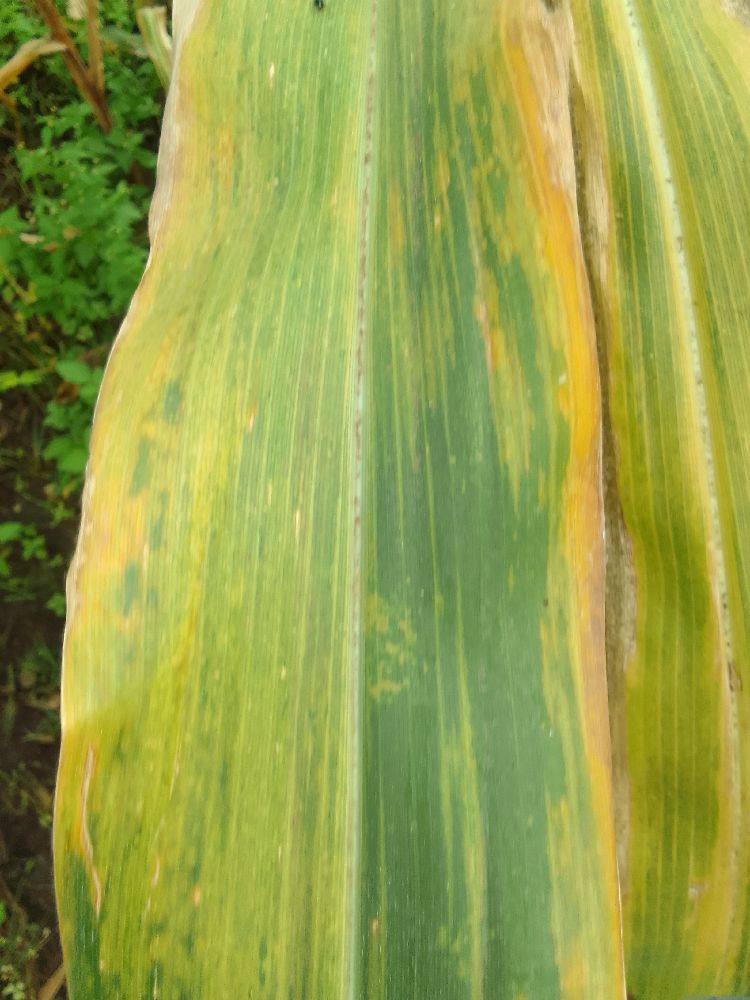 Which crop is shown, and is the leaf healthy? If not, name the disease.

maize, maize lethal necrosis
